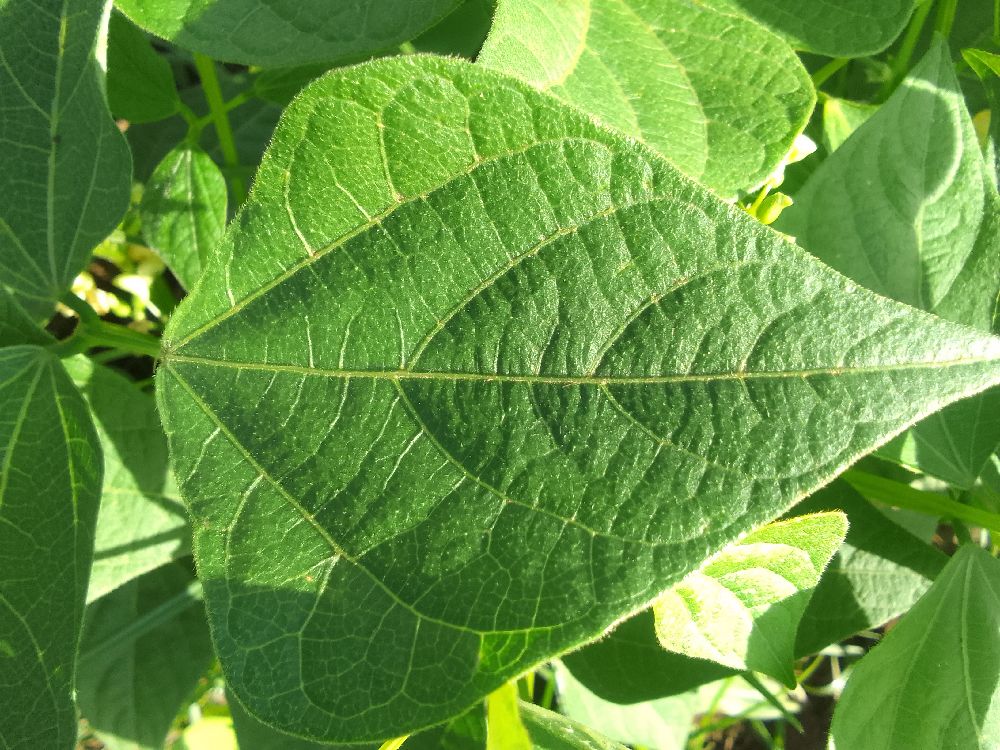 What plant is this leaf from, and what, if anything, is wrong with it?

common bean, healthy
